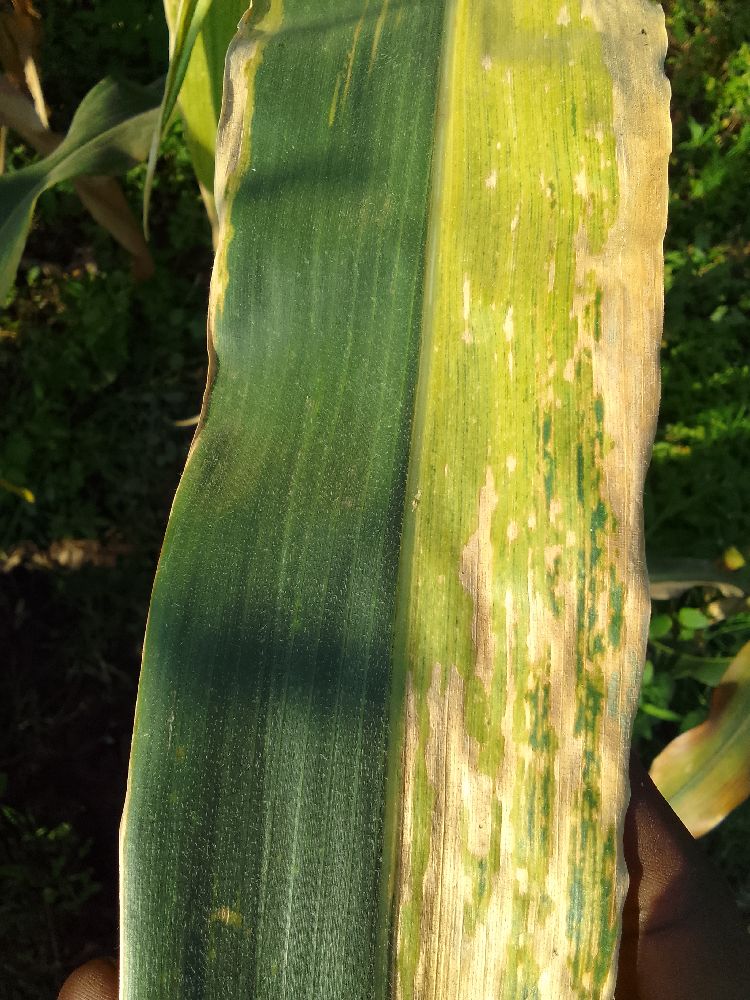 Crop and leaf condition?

maize, maize lethal necrosis
